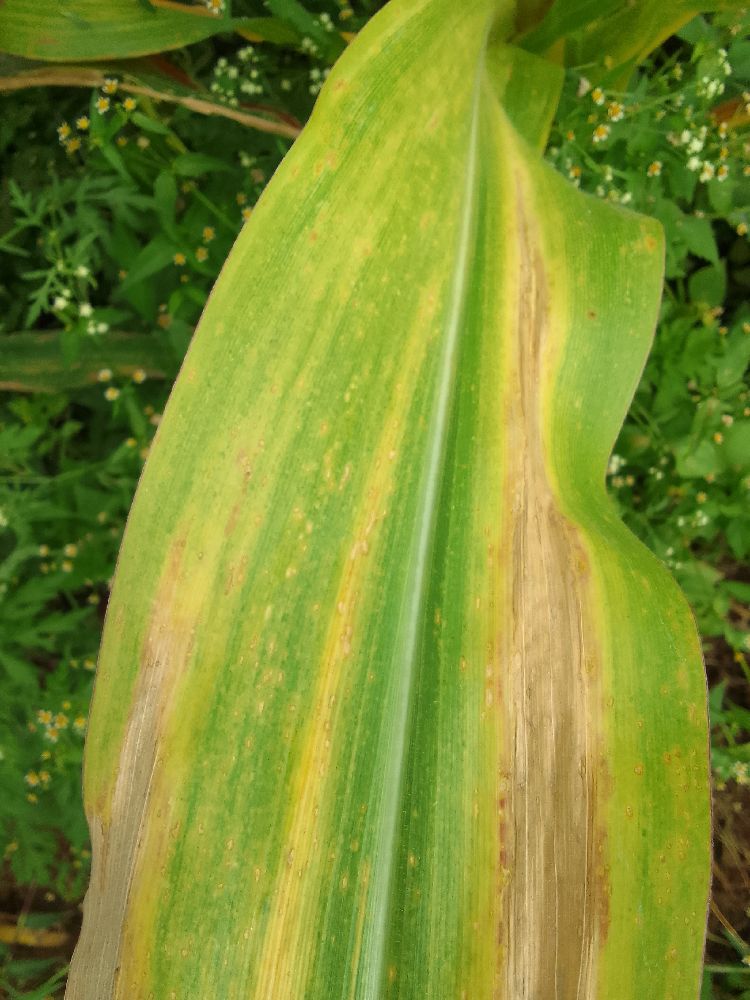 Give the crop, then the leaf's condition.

maize, maize lethal necrosis
